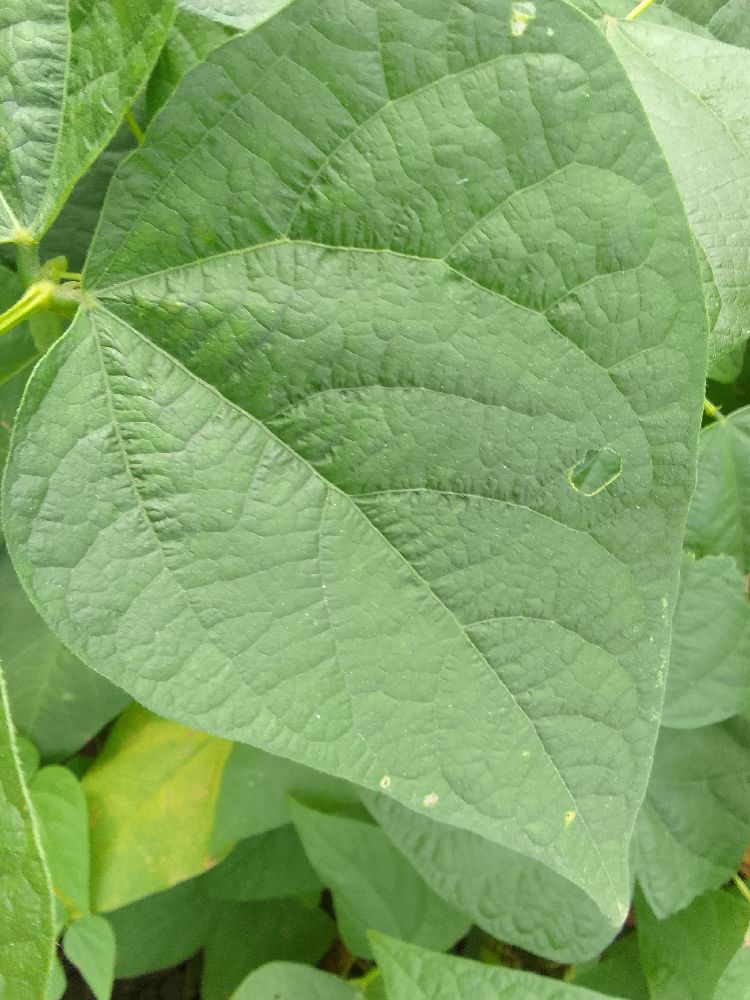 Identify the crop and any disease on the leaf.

common bean, healthy
